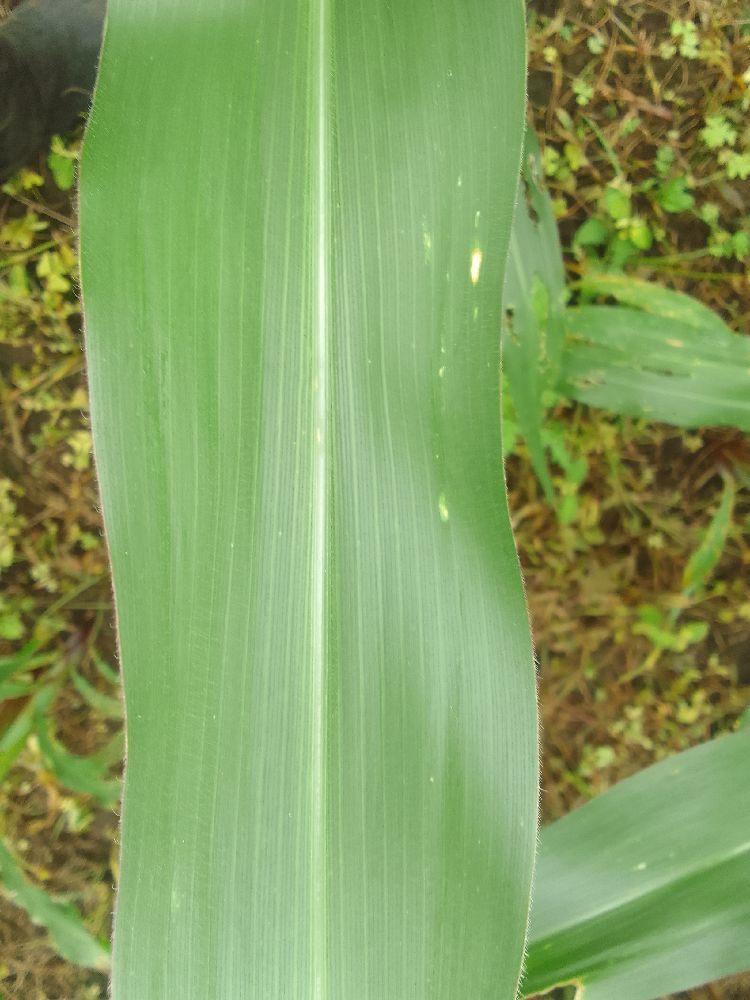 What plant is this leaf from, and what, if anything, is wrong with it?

maize, healthy
